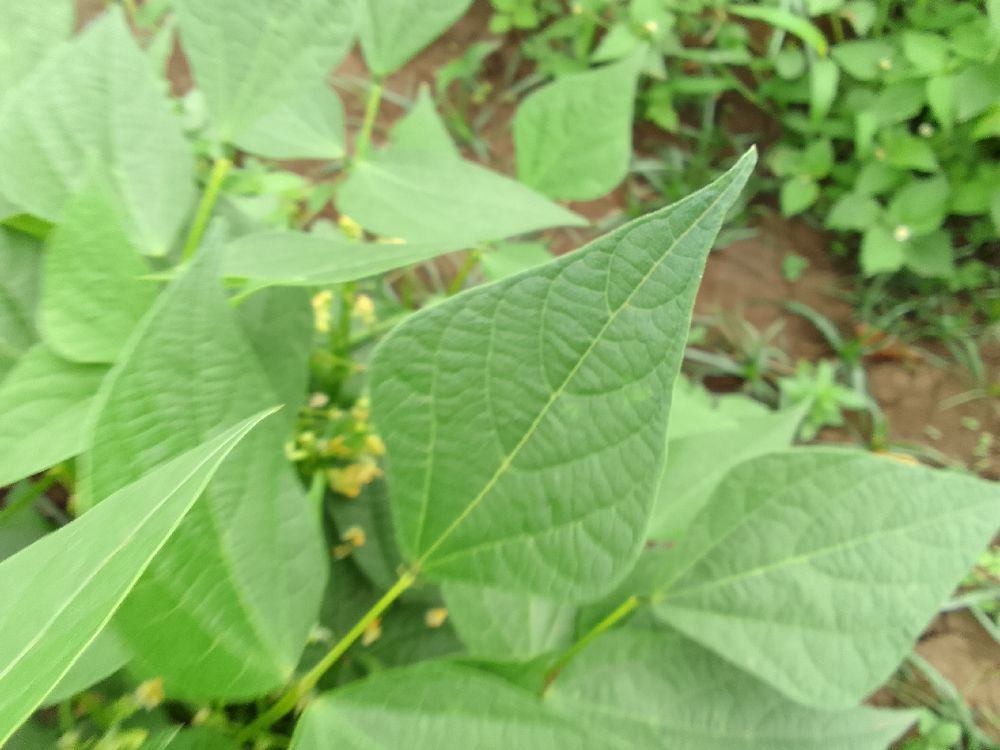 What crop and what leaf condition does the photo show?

common bean, healthy
